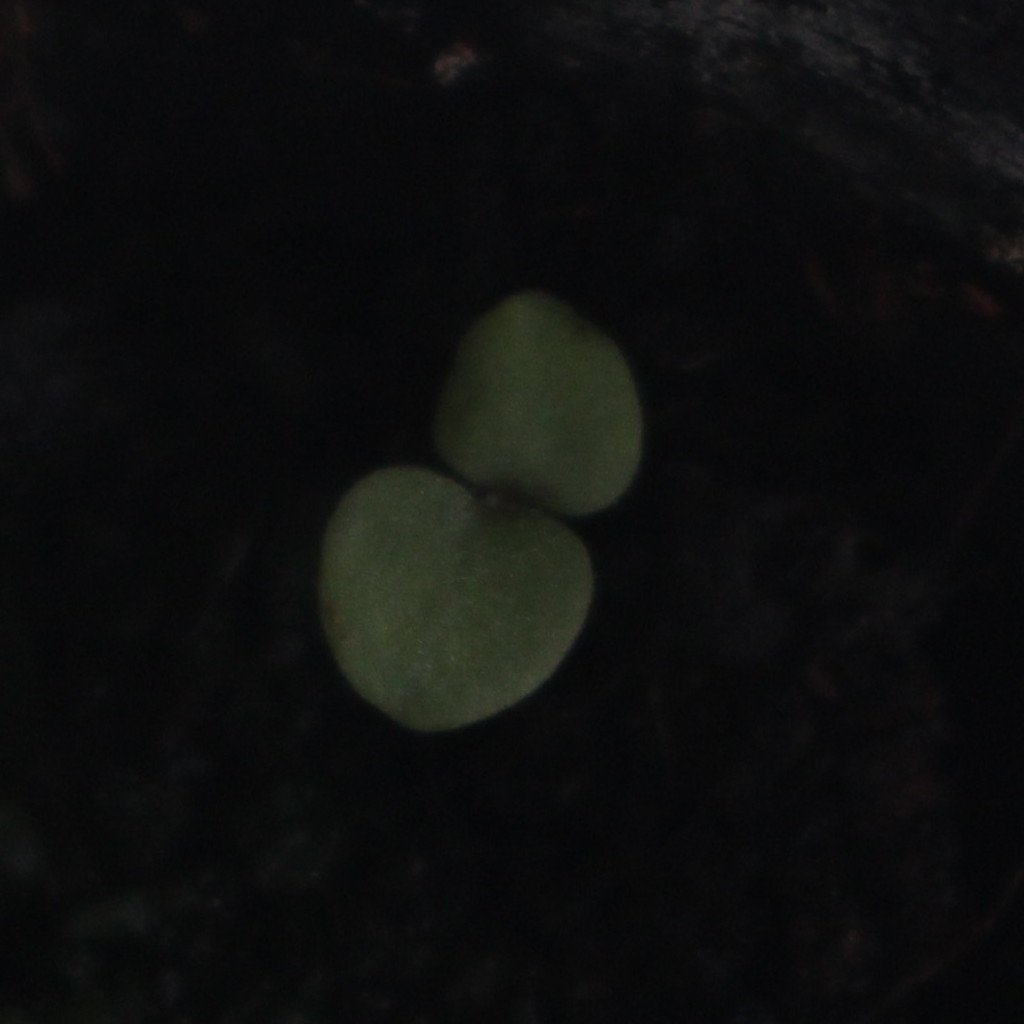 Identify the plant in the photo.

Veronica persica
